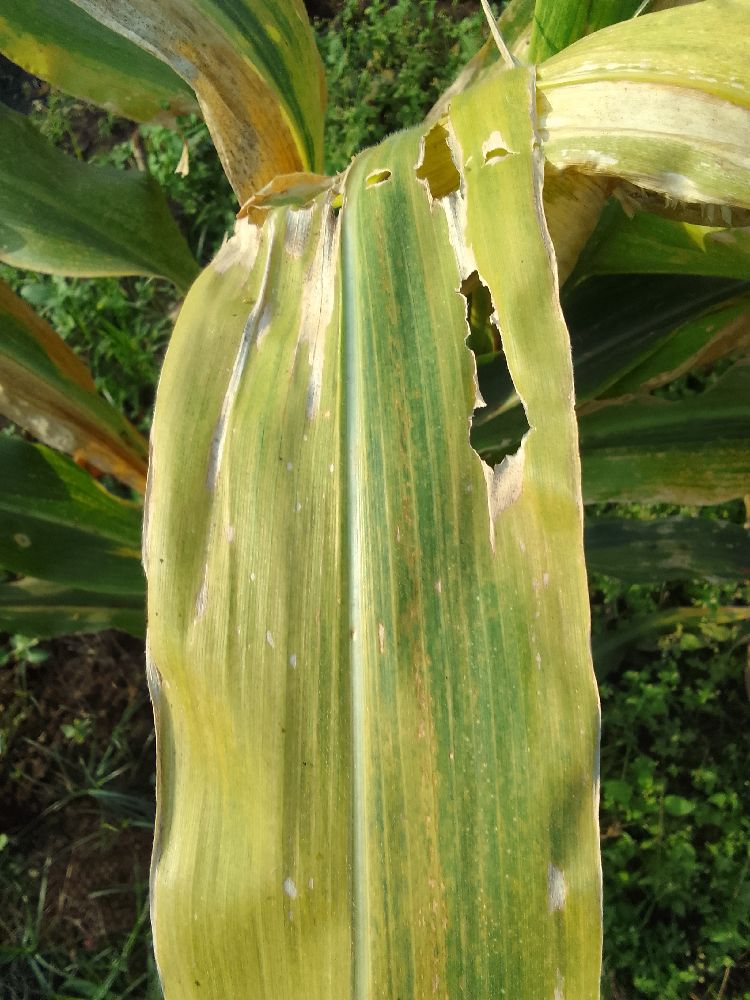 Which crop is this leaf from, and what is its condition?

maize, maize lethal necrosis
